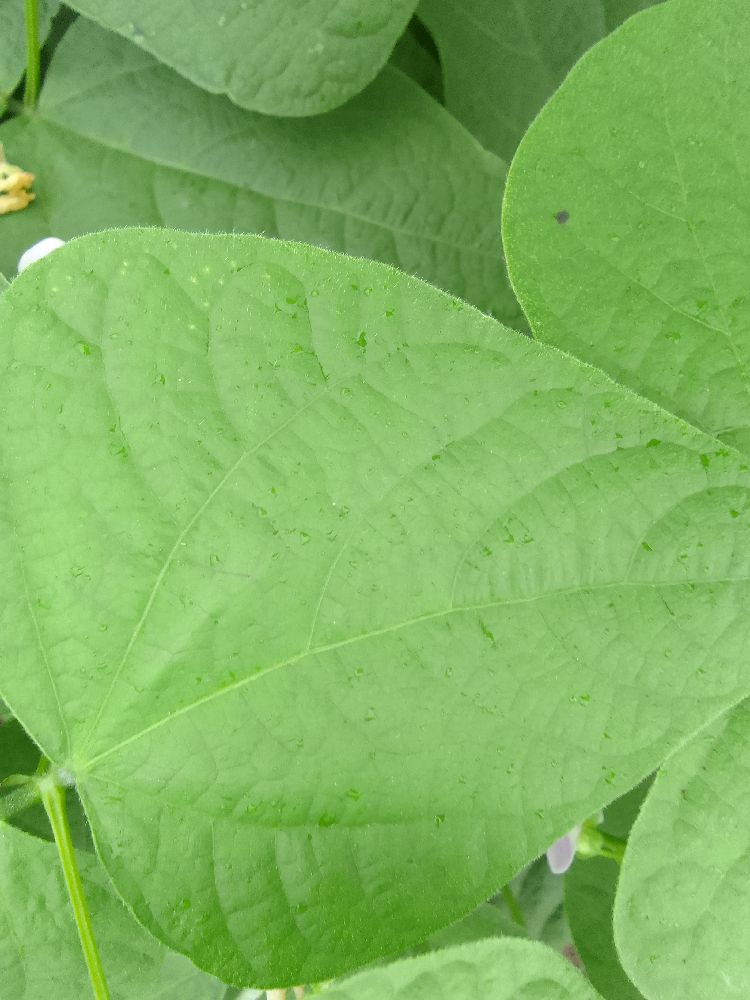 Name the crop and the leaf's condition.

common bean, healthy
